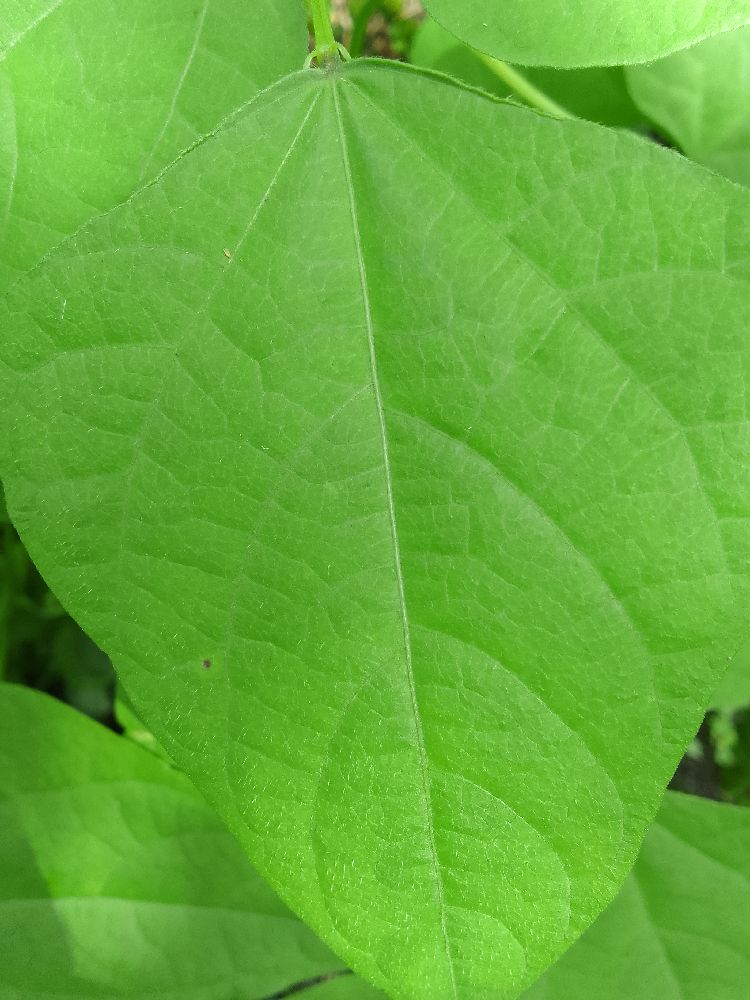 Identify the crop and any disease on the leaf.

common bean, healthy
